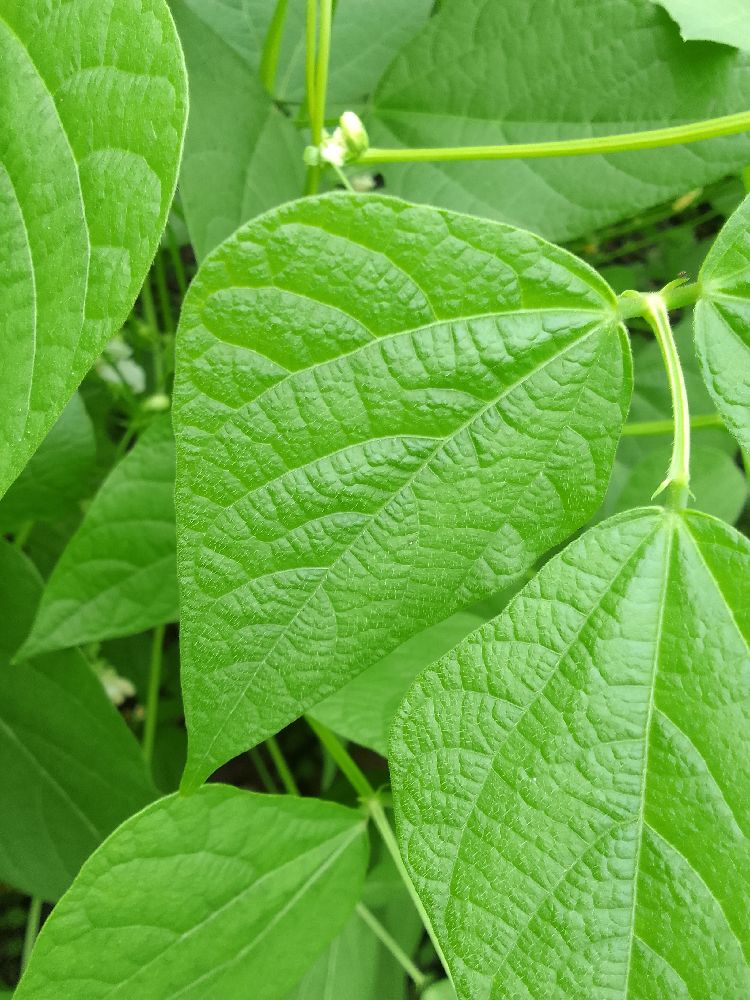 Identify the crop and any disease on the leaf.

common bean, healthy
